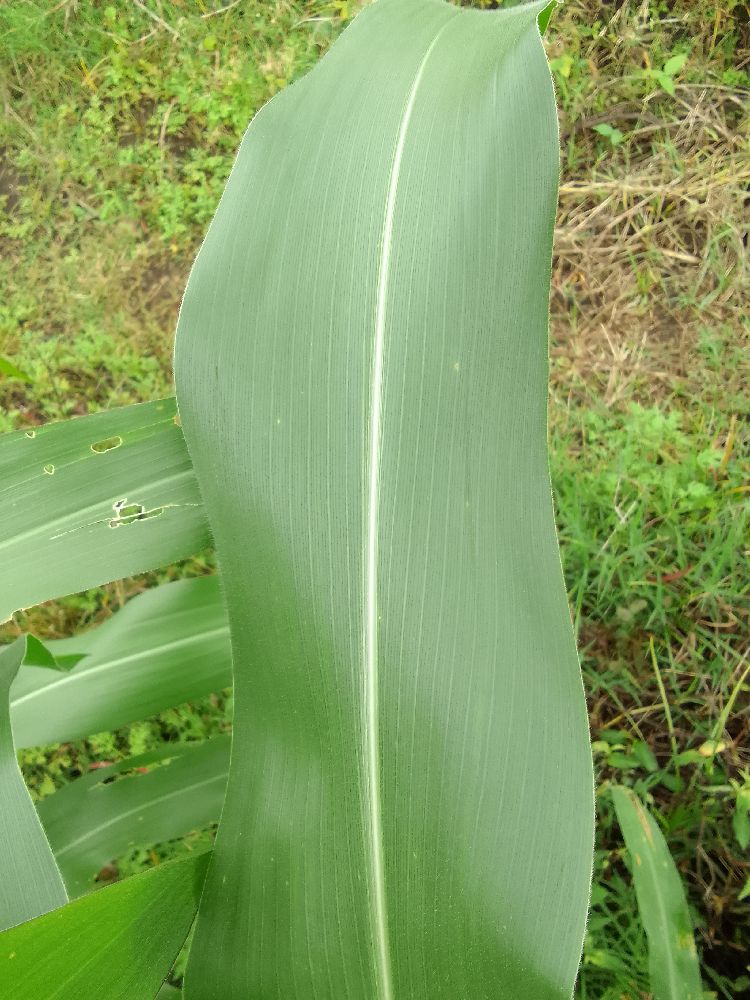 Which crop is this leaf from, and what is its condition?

maize, healthy
